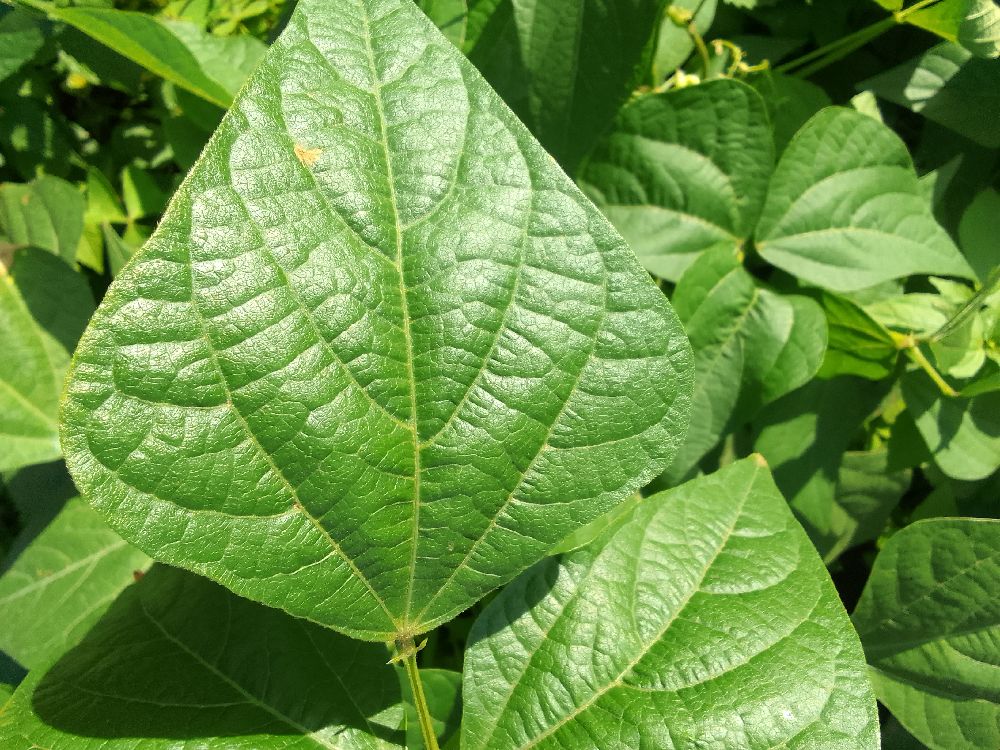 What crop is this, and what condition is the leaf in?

common bean, healthy
